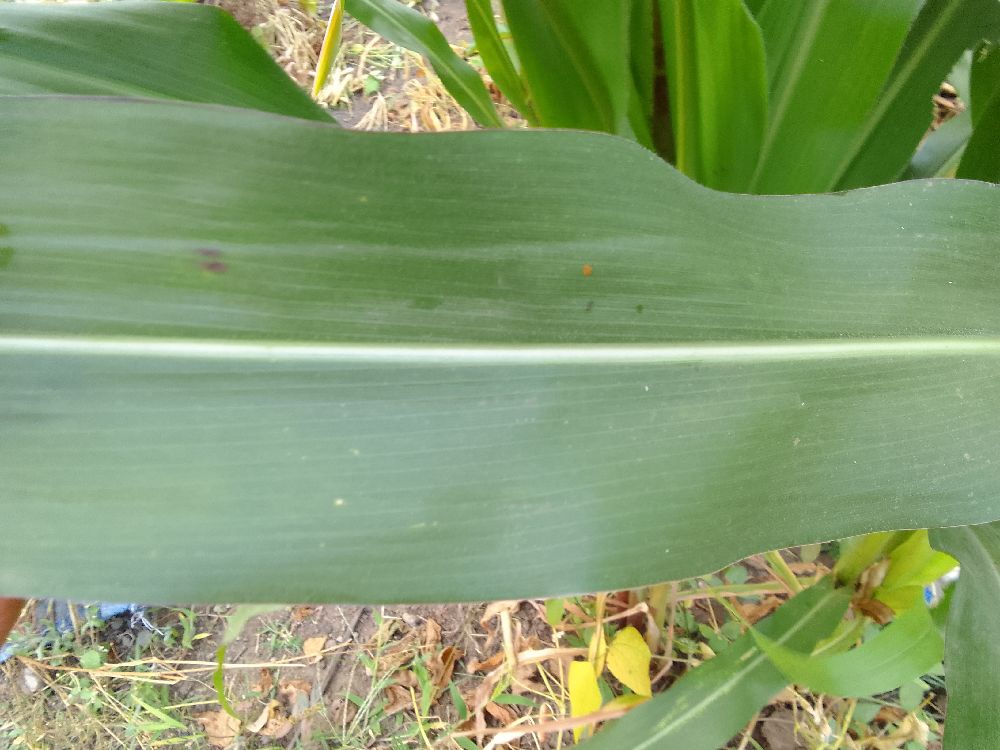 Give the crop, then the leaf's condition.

maize, healthy
